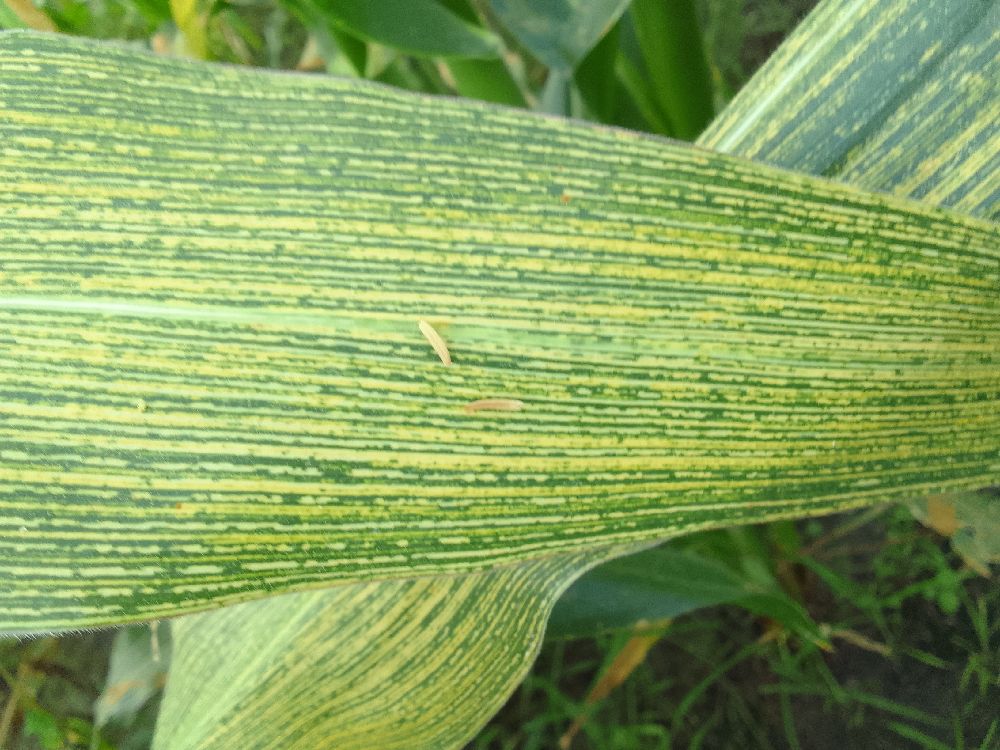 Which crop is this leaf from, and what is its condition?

maize, maize streak virus
